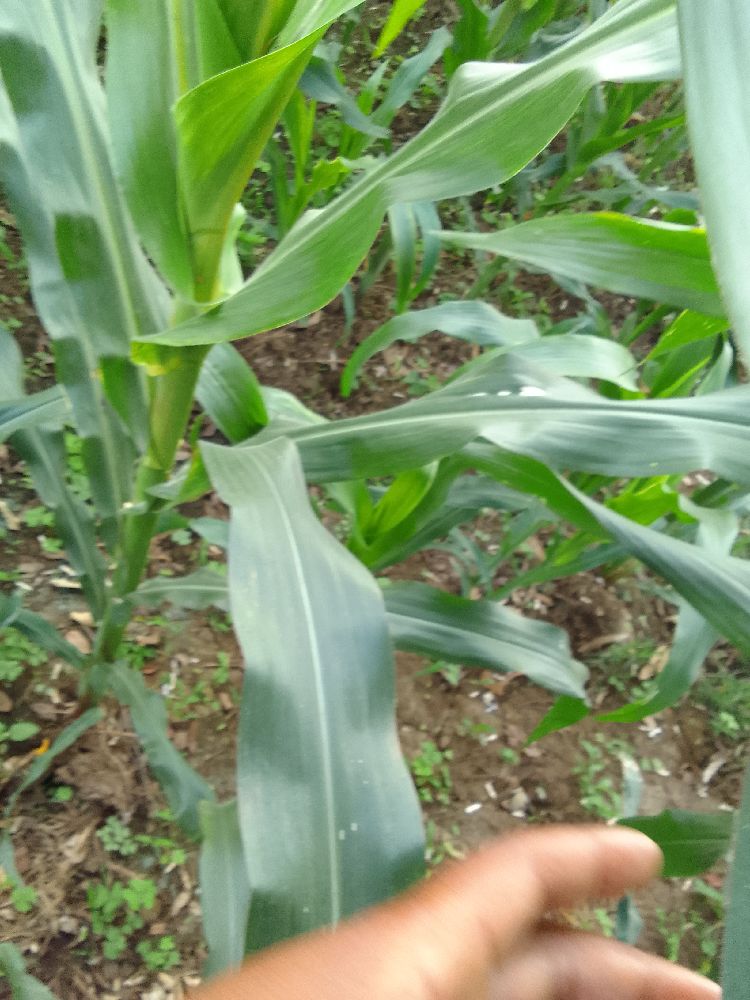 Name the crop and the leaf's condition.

maize, healthy
